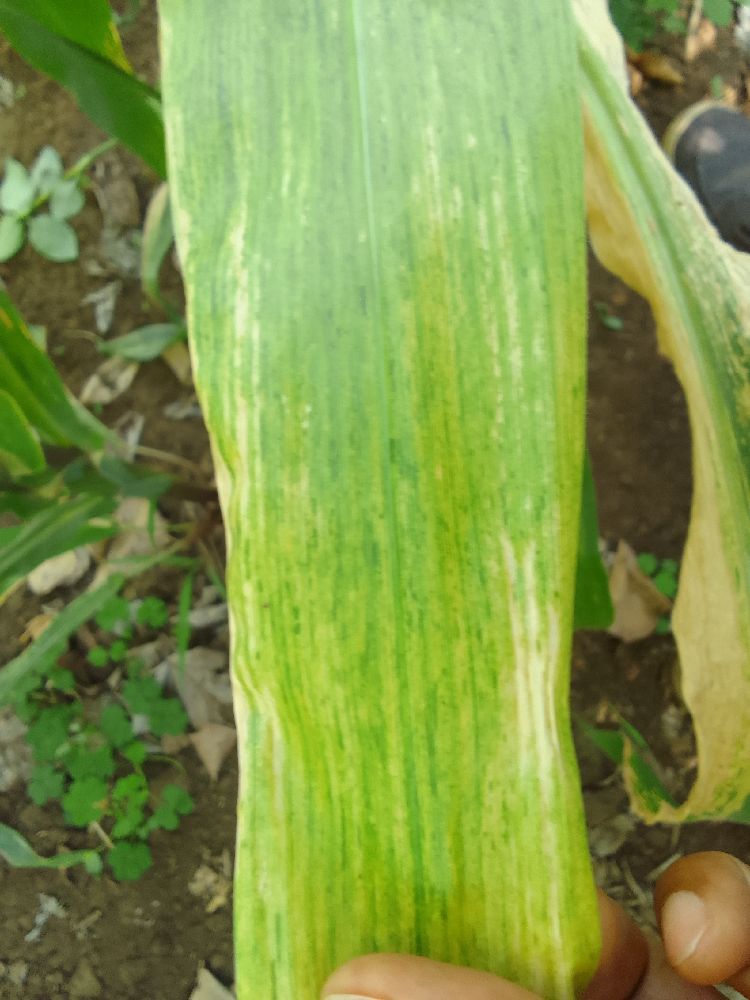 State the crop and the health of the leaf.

maize, maize lethal necrosis
